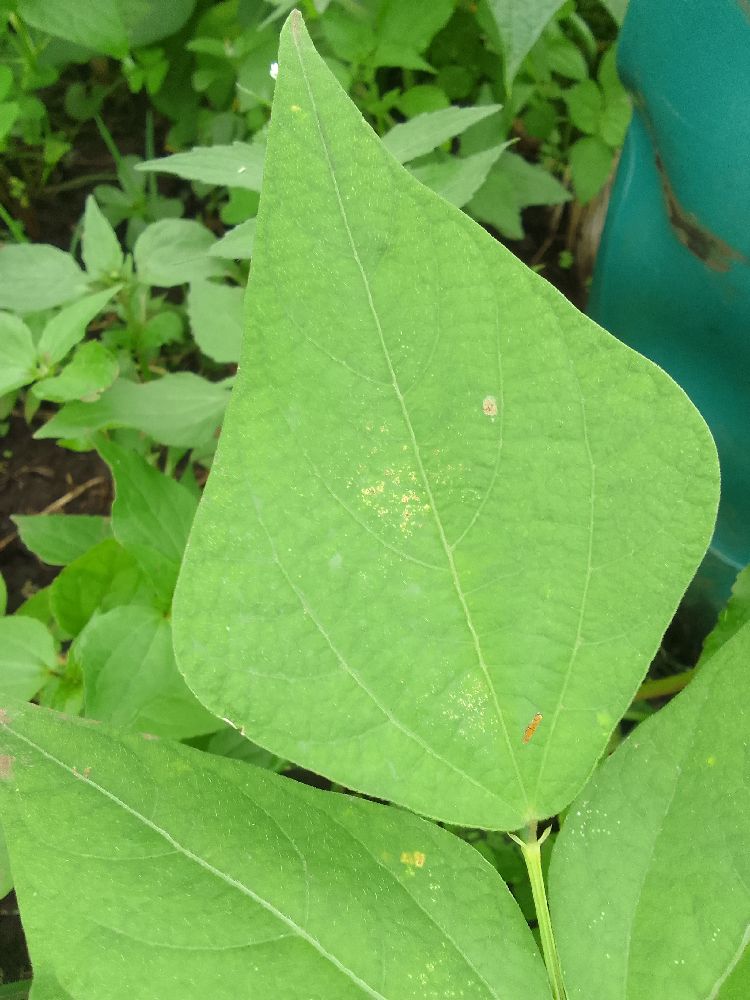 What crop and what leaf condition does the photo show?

common bean, healthy
